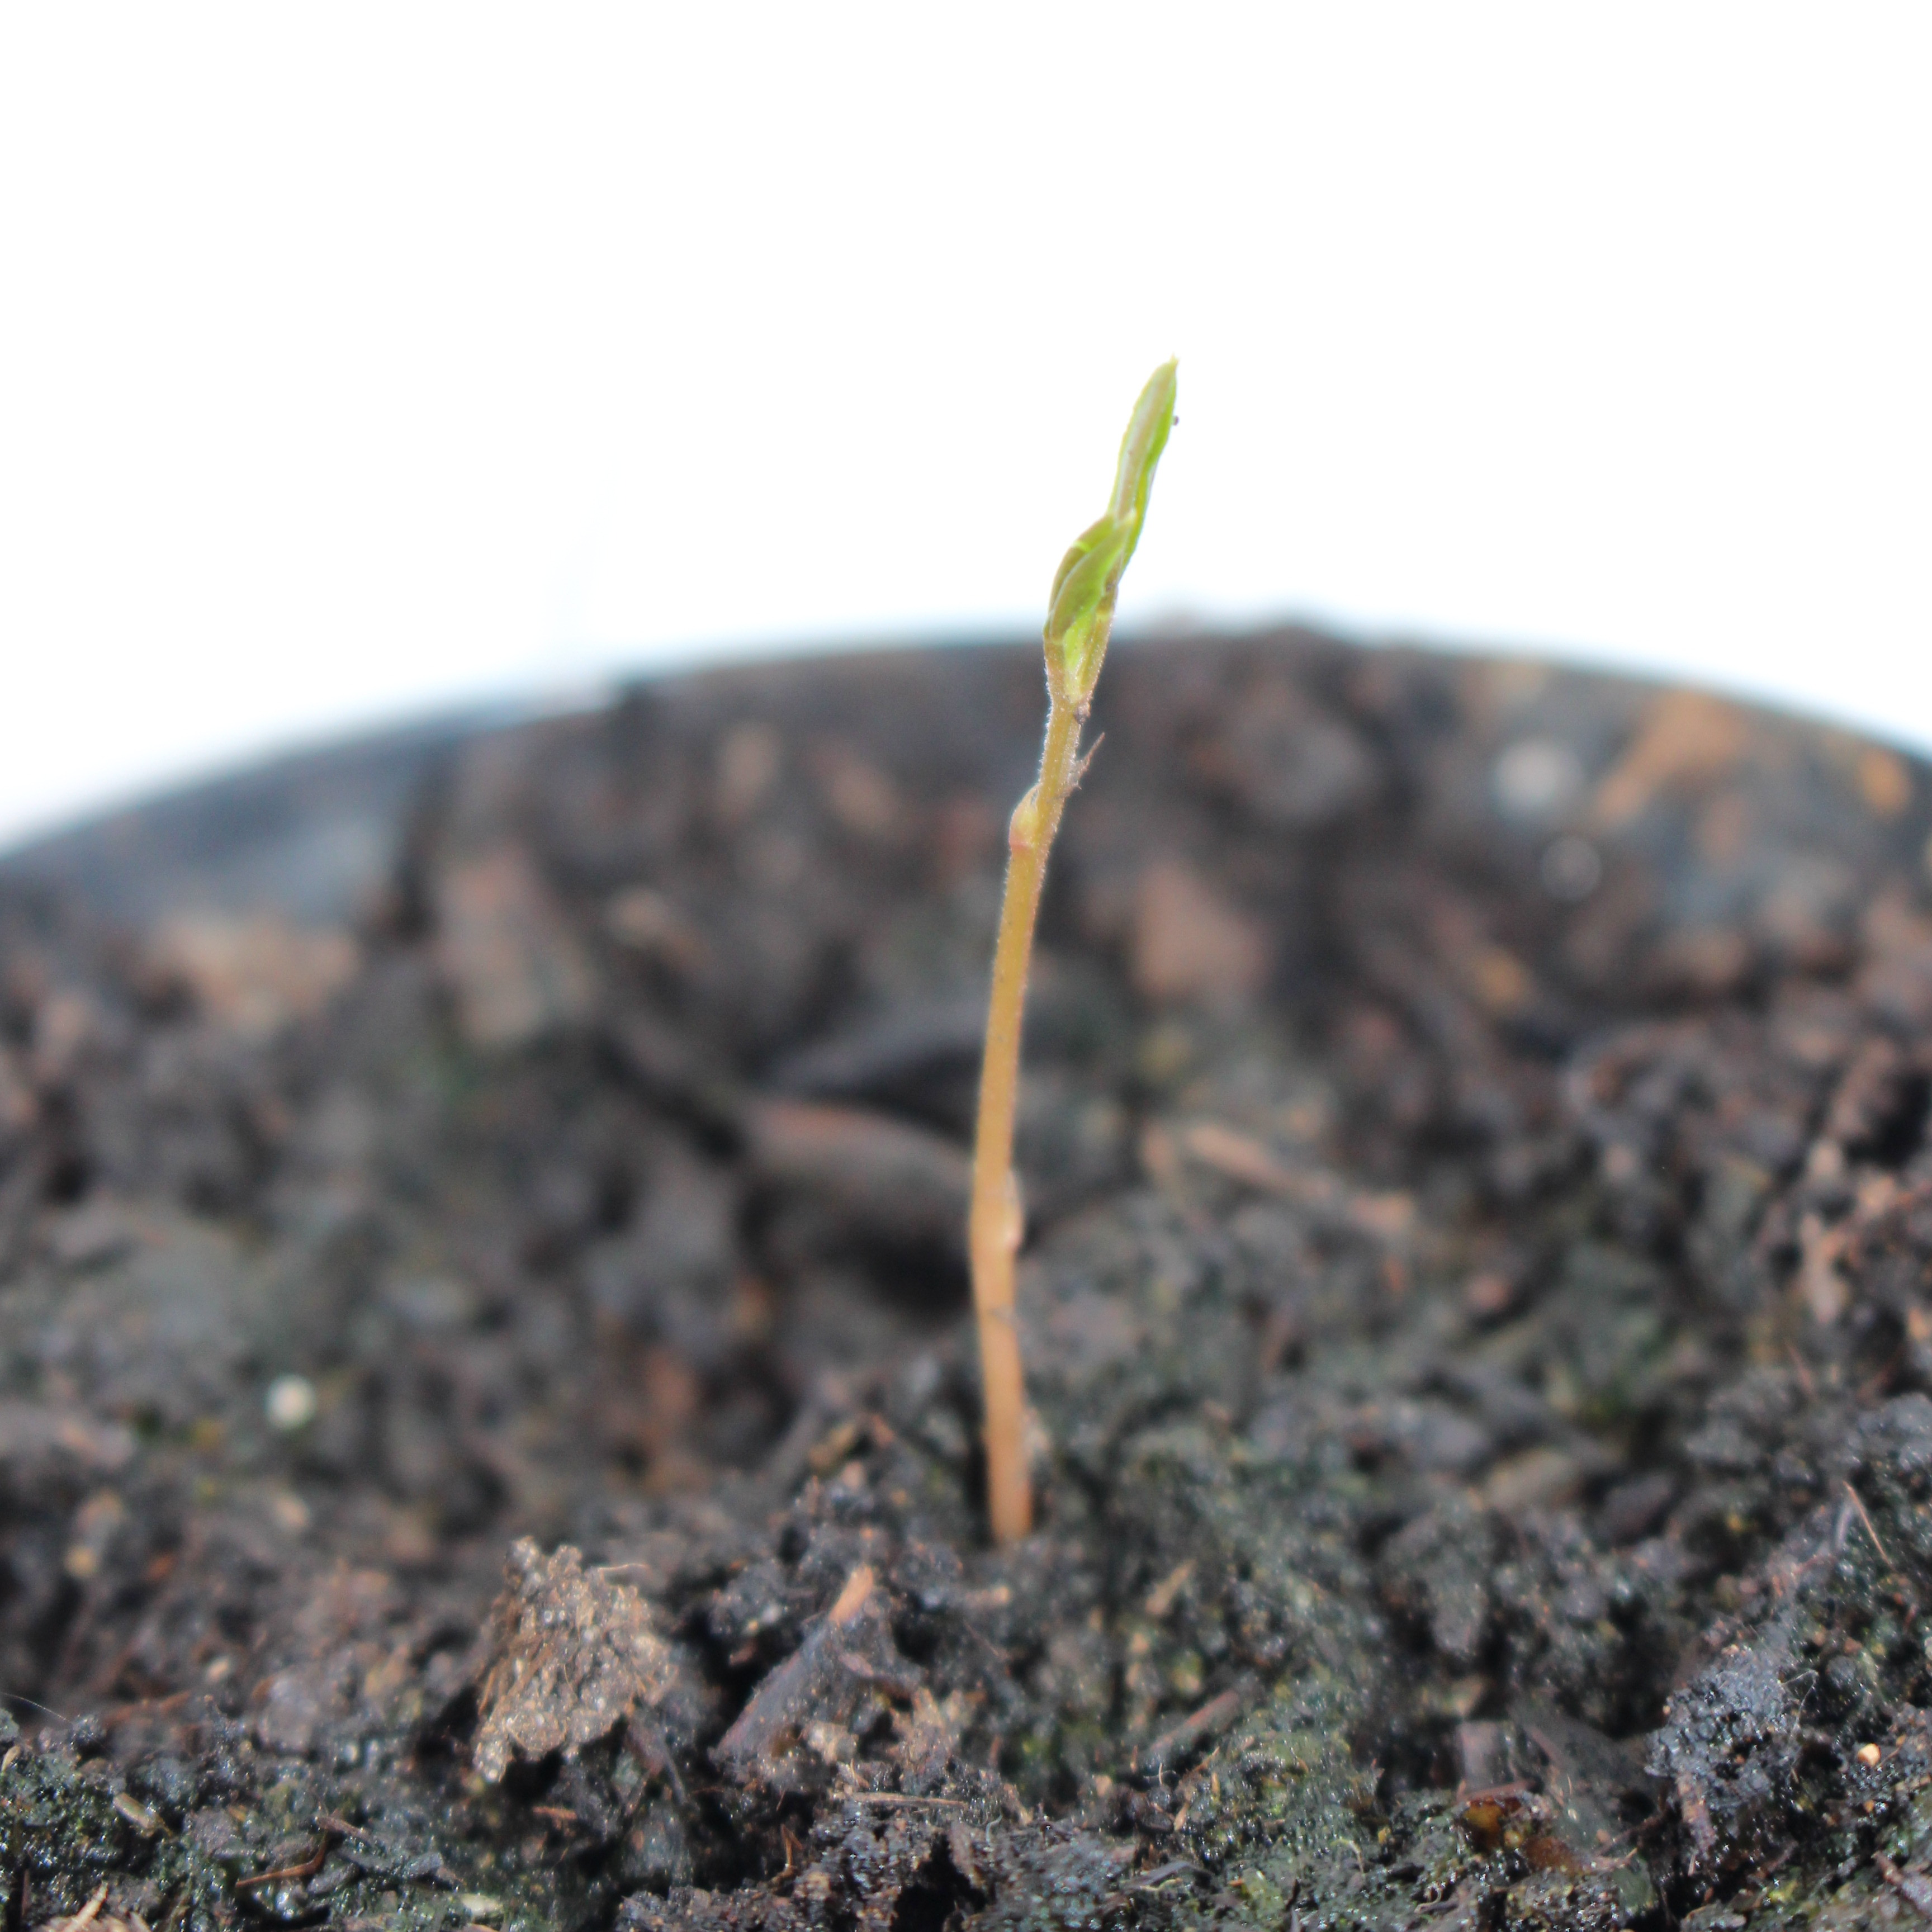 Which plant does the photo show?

Vicia sativa
